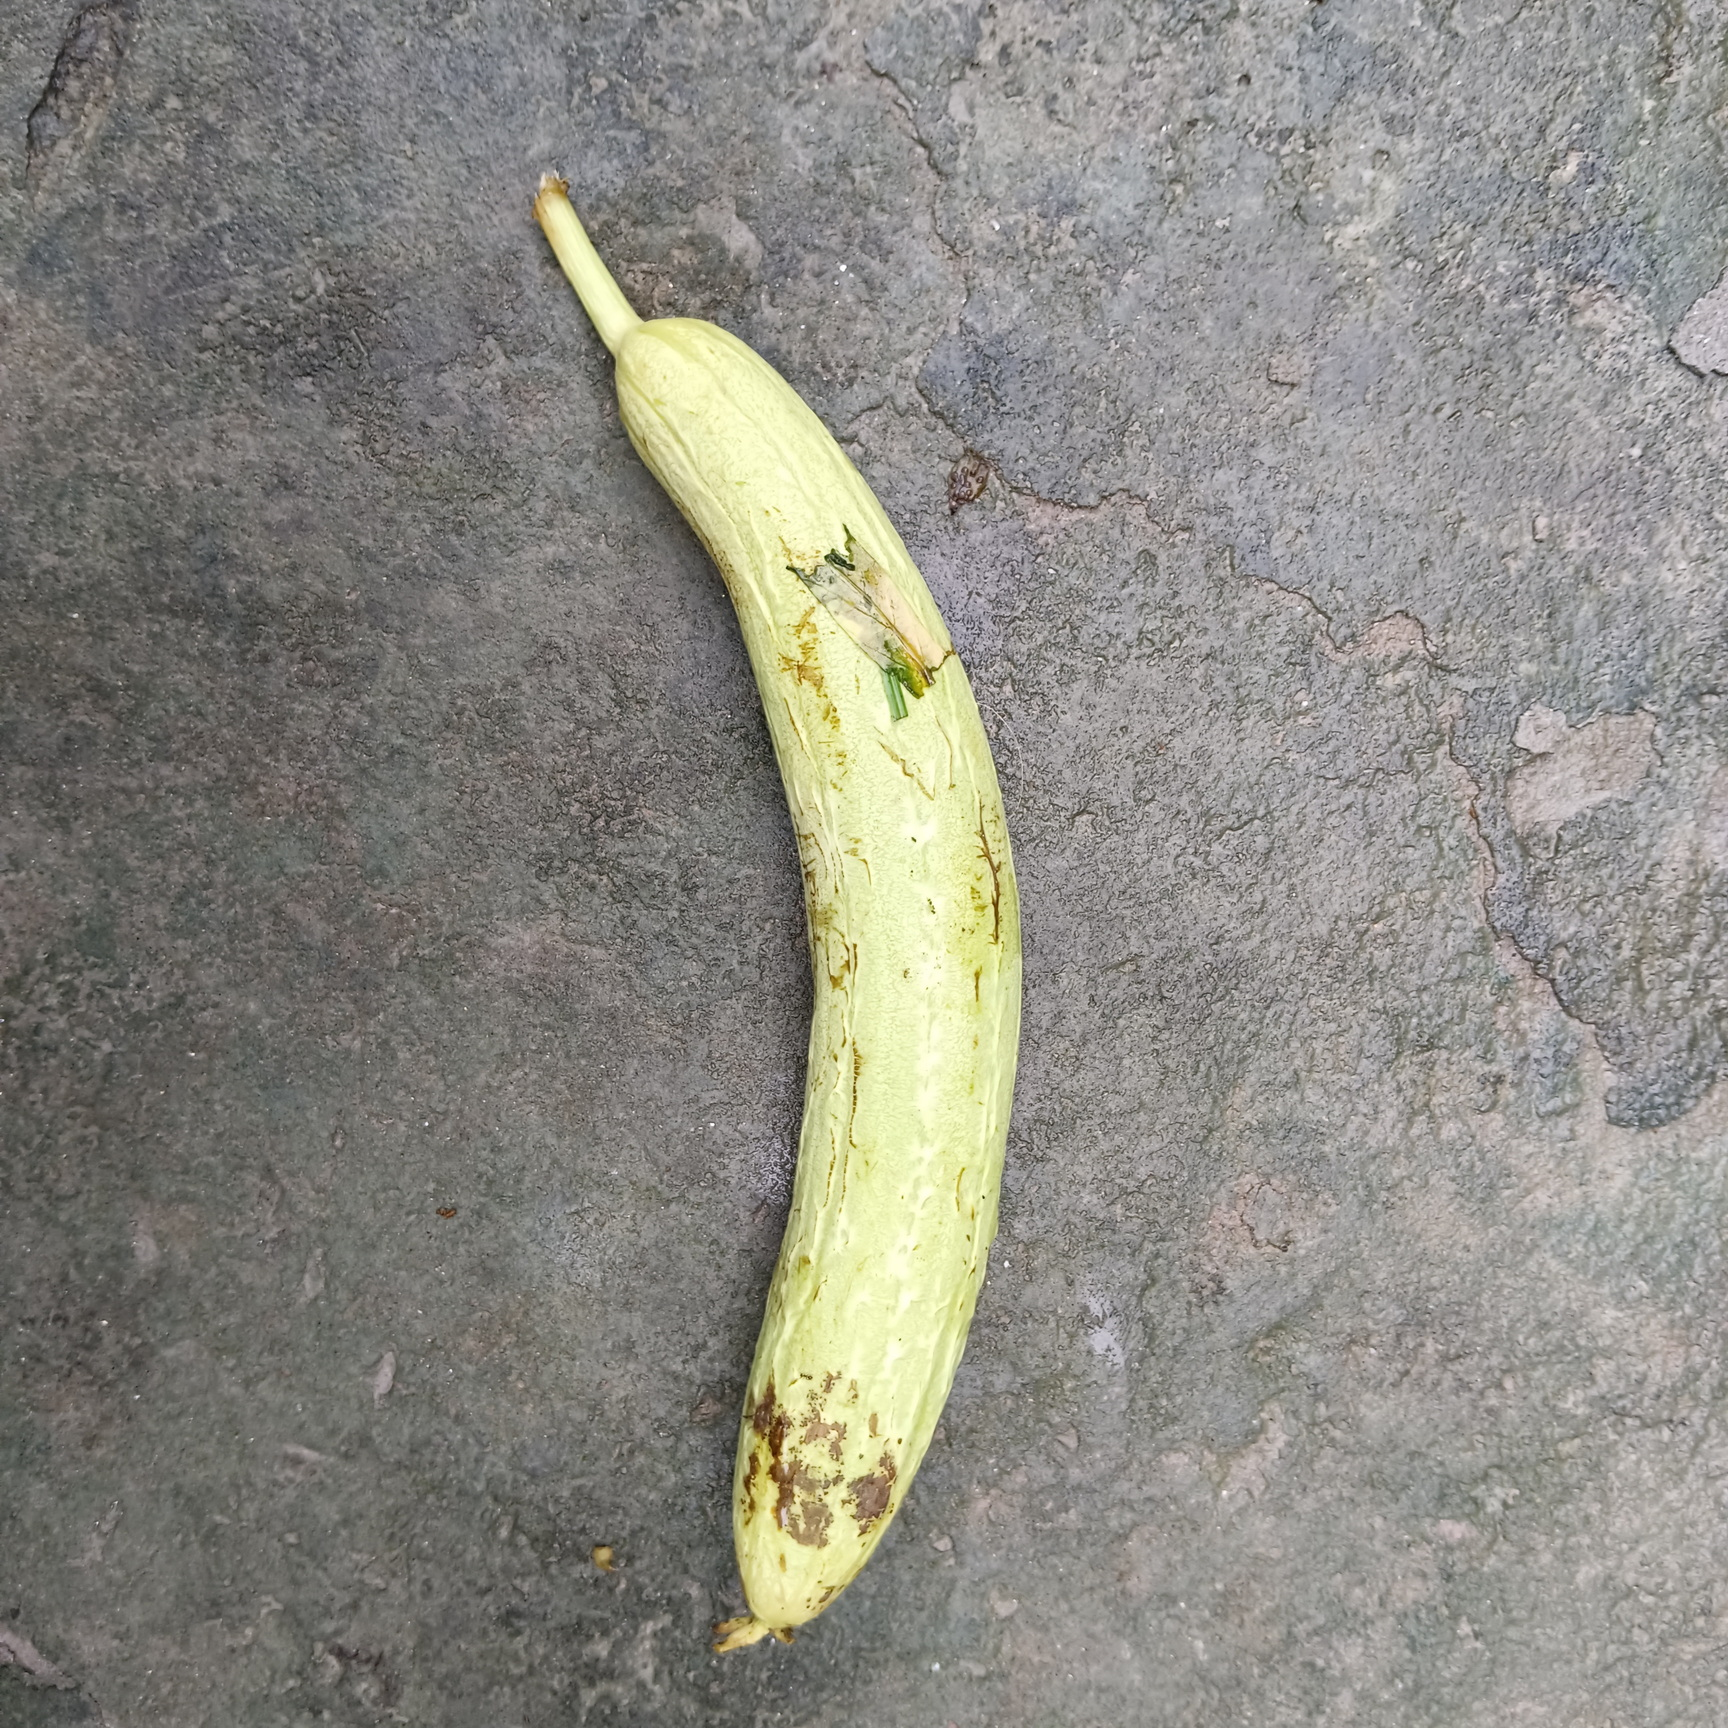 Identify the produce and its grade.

luffa, fresh
